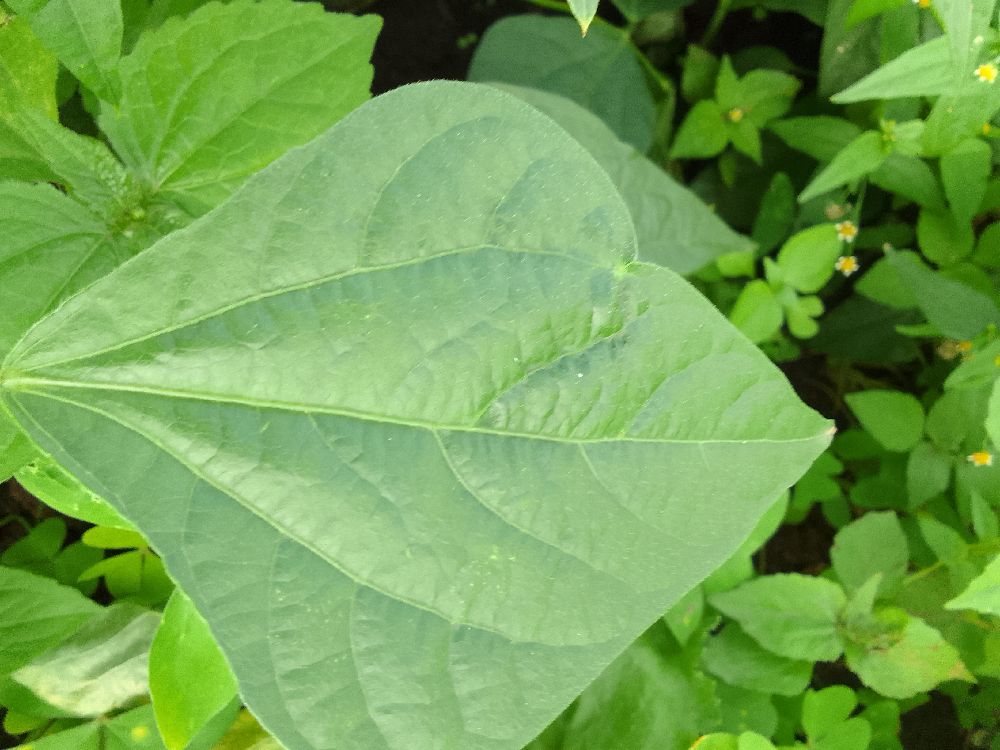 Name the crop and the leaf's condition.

common bean, healthy
